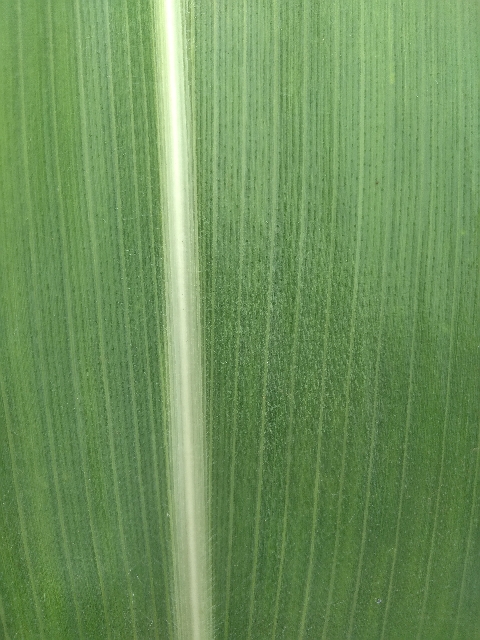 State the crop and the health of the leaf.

maize, healthy
